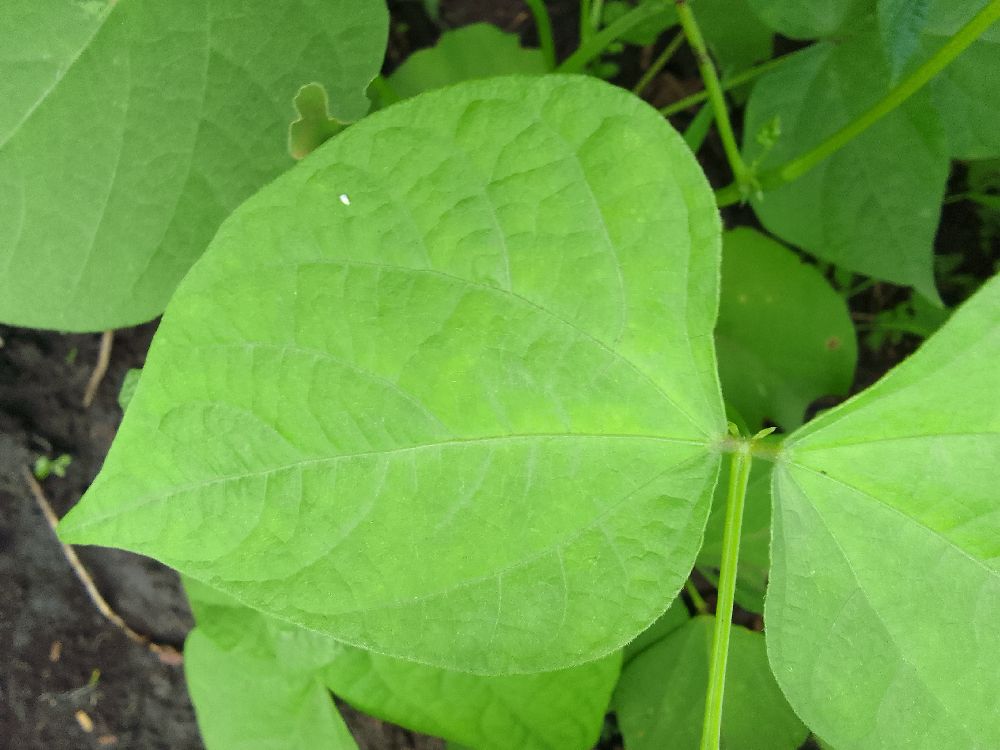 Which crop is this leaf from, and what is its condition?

common bean, healthy
